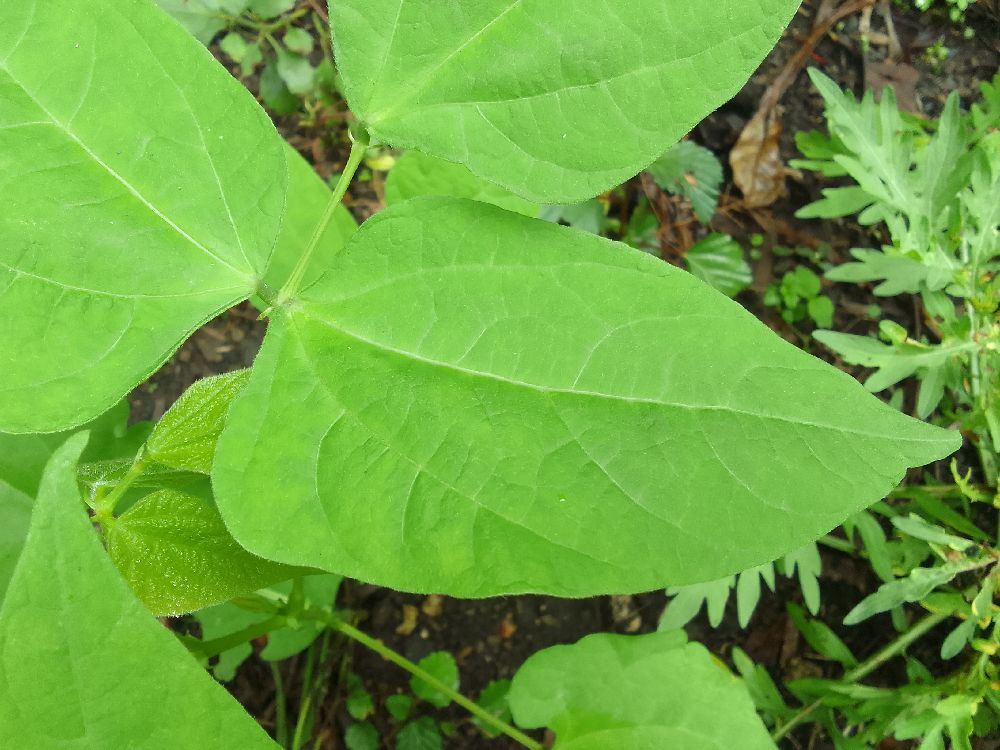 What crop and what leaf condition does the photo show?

common bean, healthy
